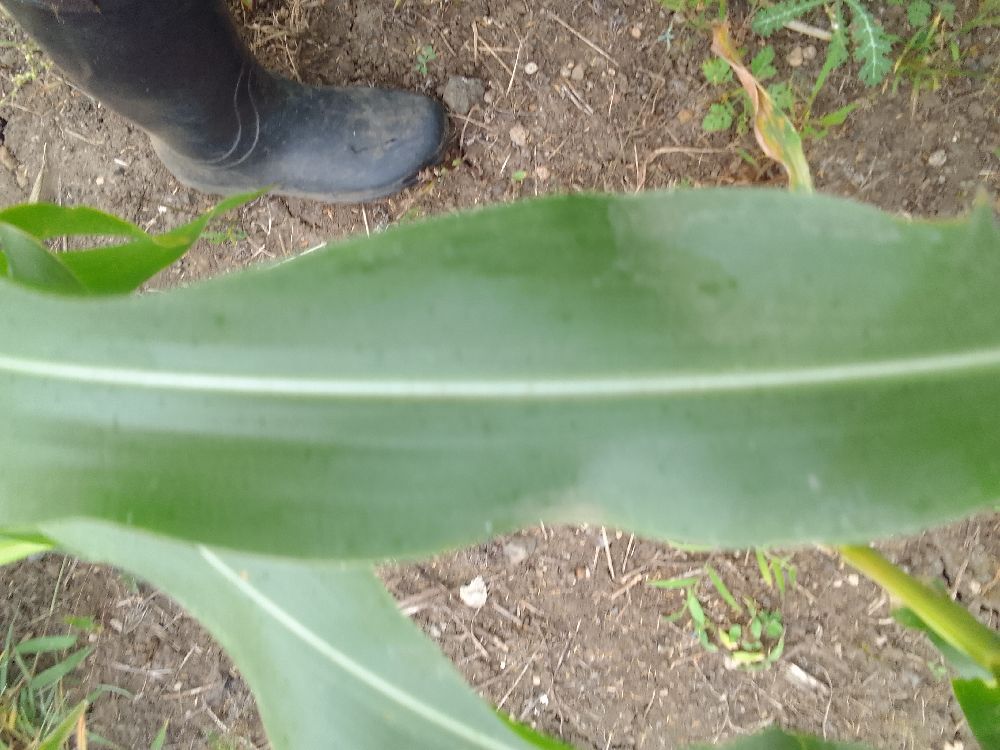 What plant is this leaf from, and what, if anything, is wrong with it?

maize, healthy
